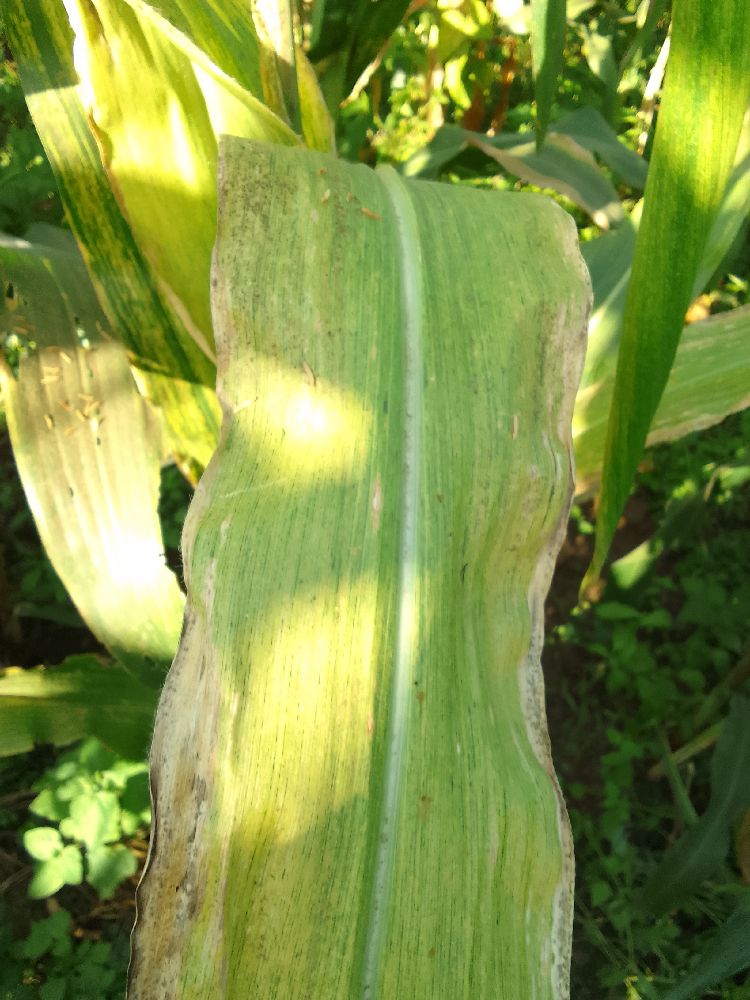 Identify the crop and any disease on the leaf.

maize, maize lethal necrosis
